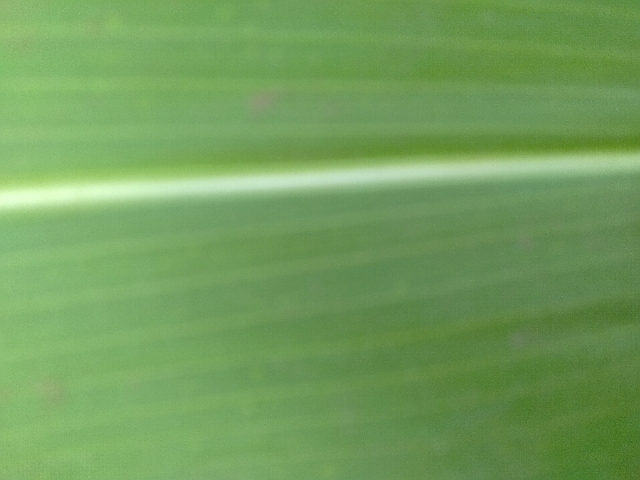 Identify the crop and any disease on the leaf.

maize, healthy
